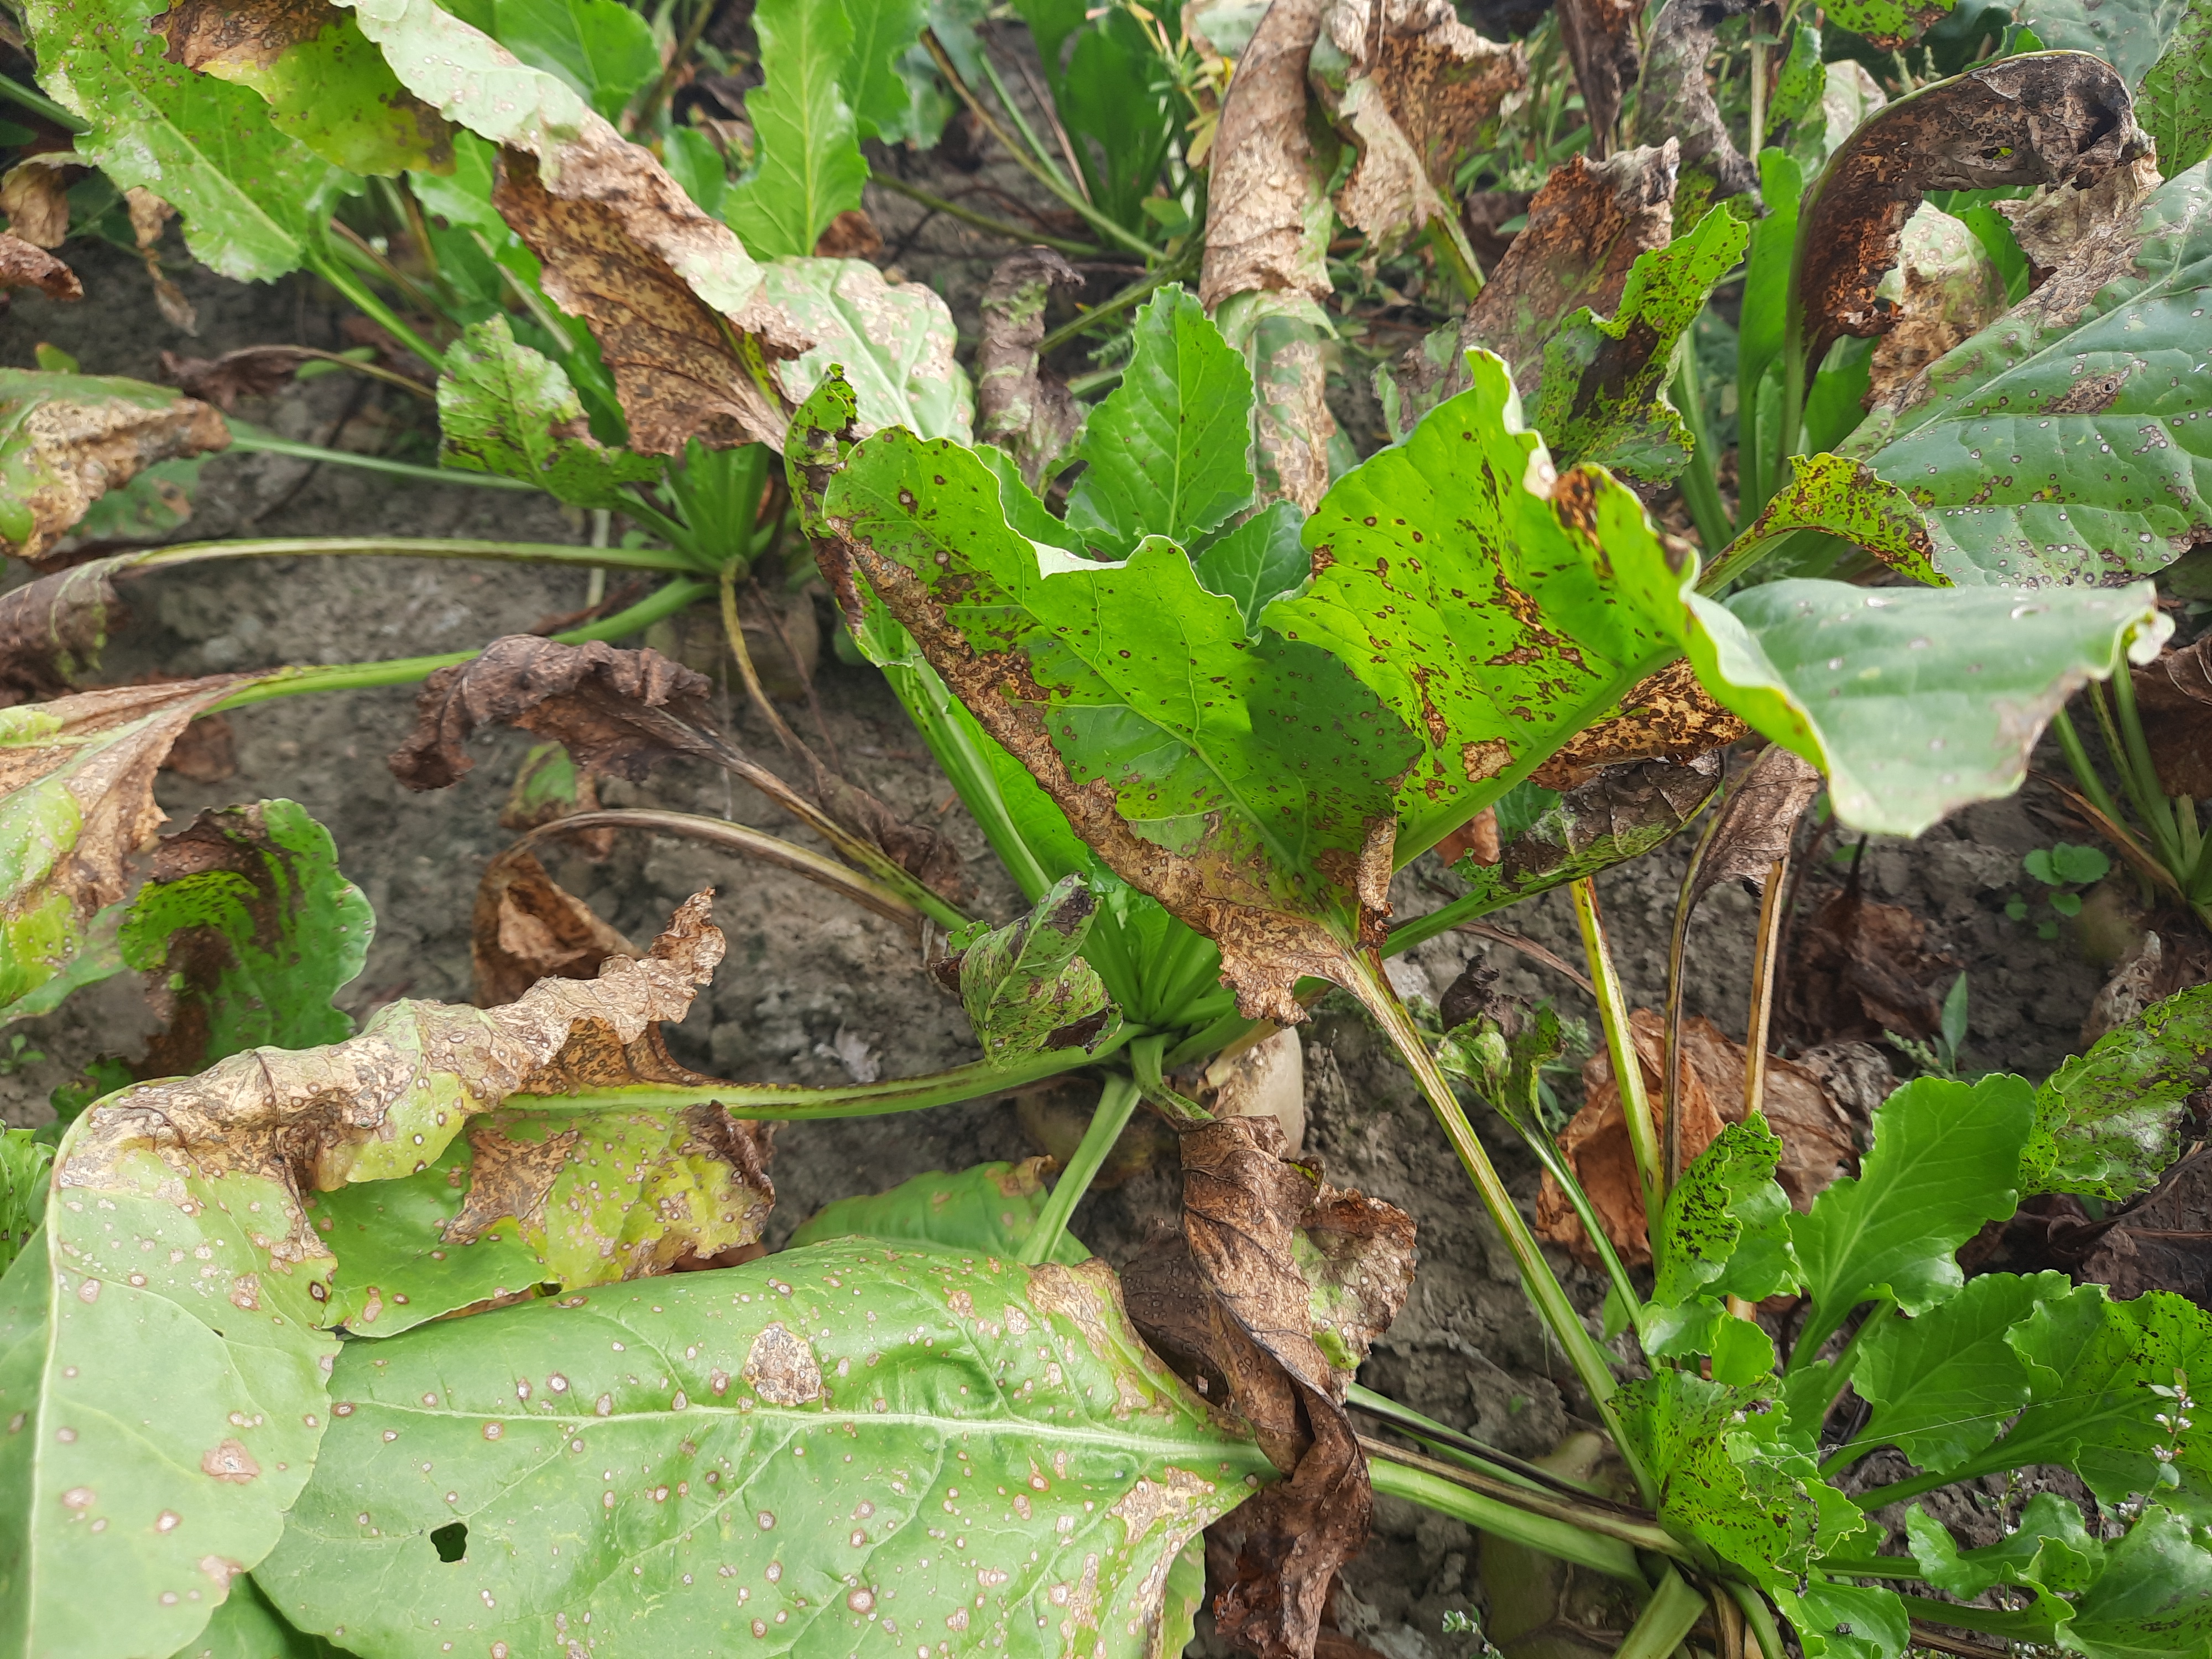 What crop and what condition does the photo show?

beet, cercospora
